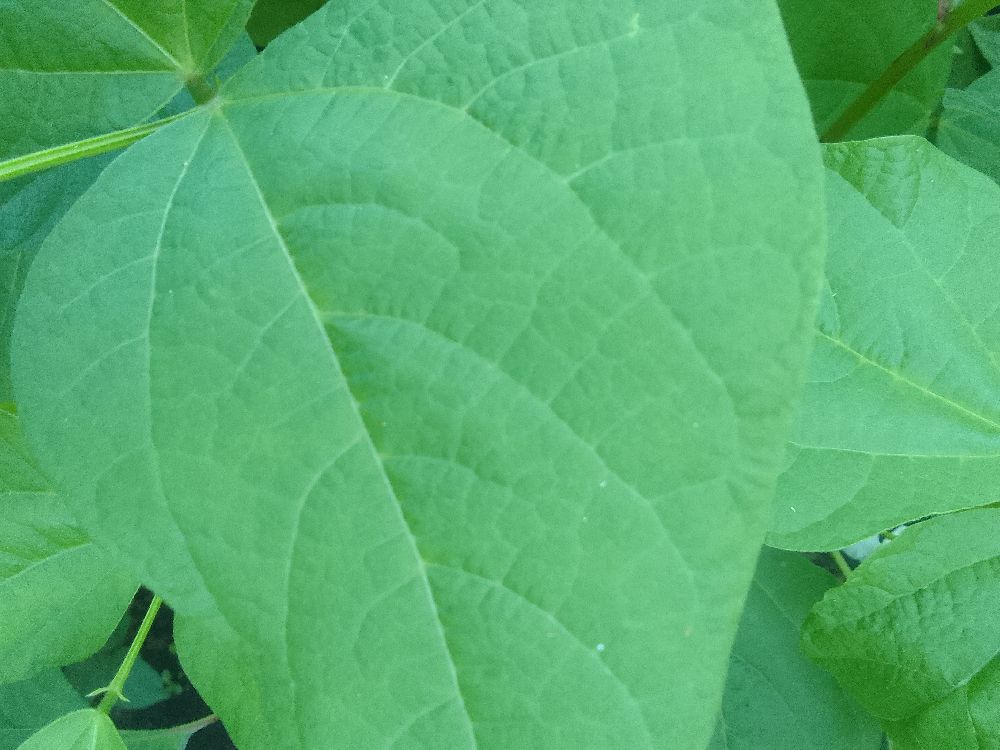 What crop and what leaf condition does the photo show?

common bean, healthy
